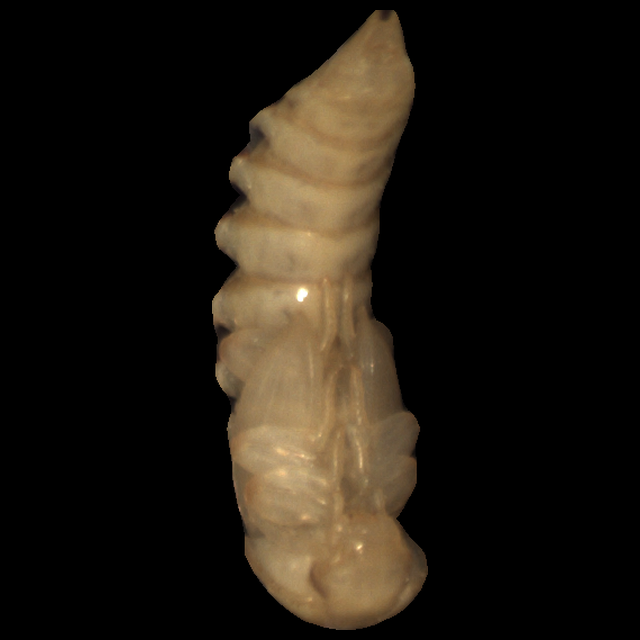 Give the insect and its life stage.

mealworm pupa
